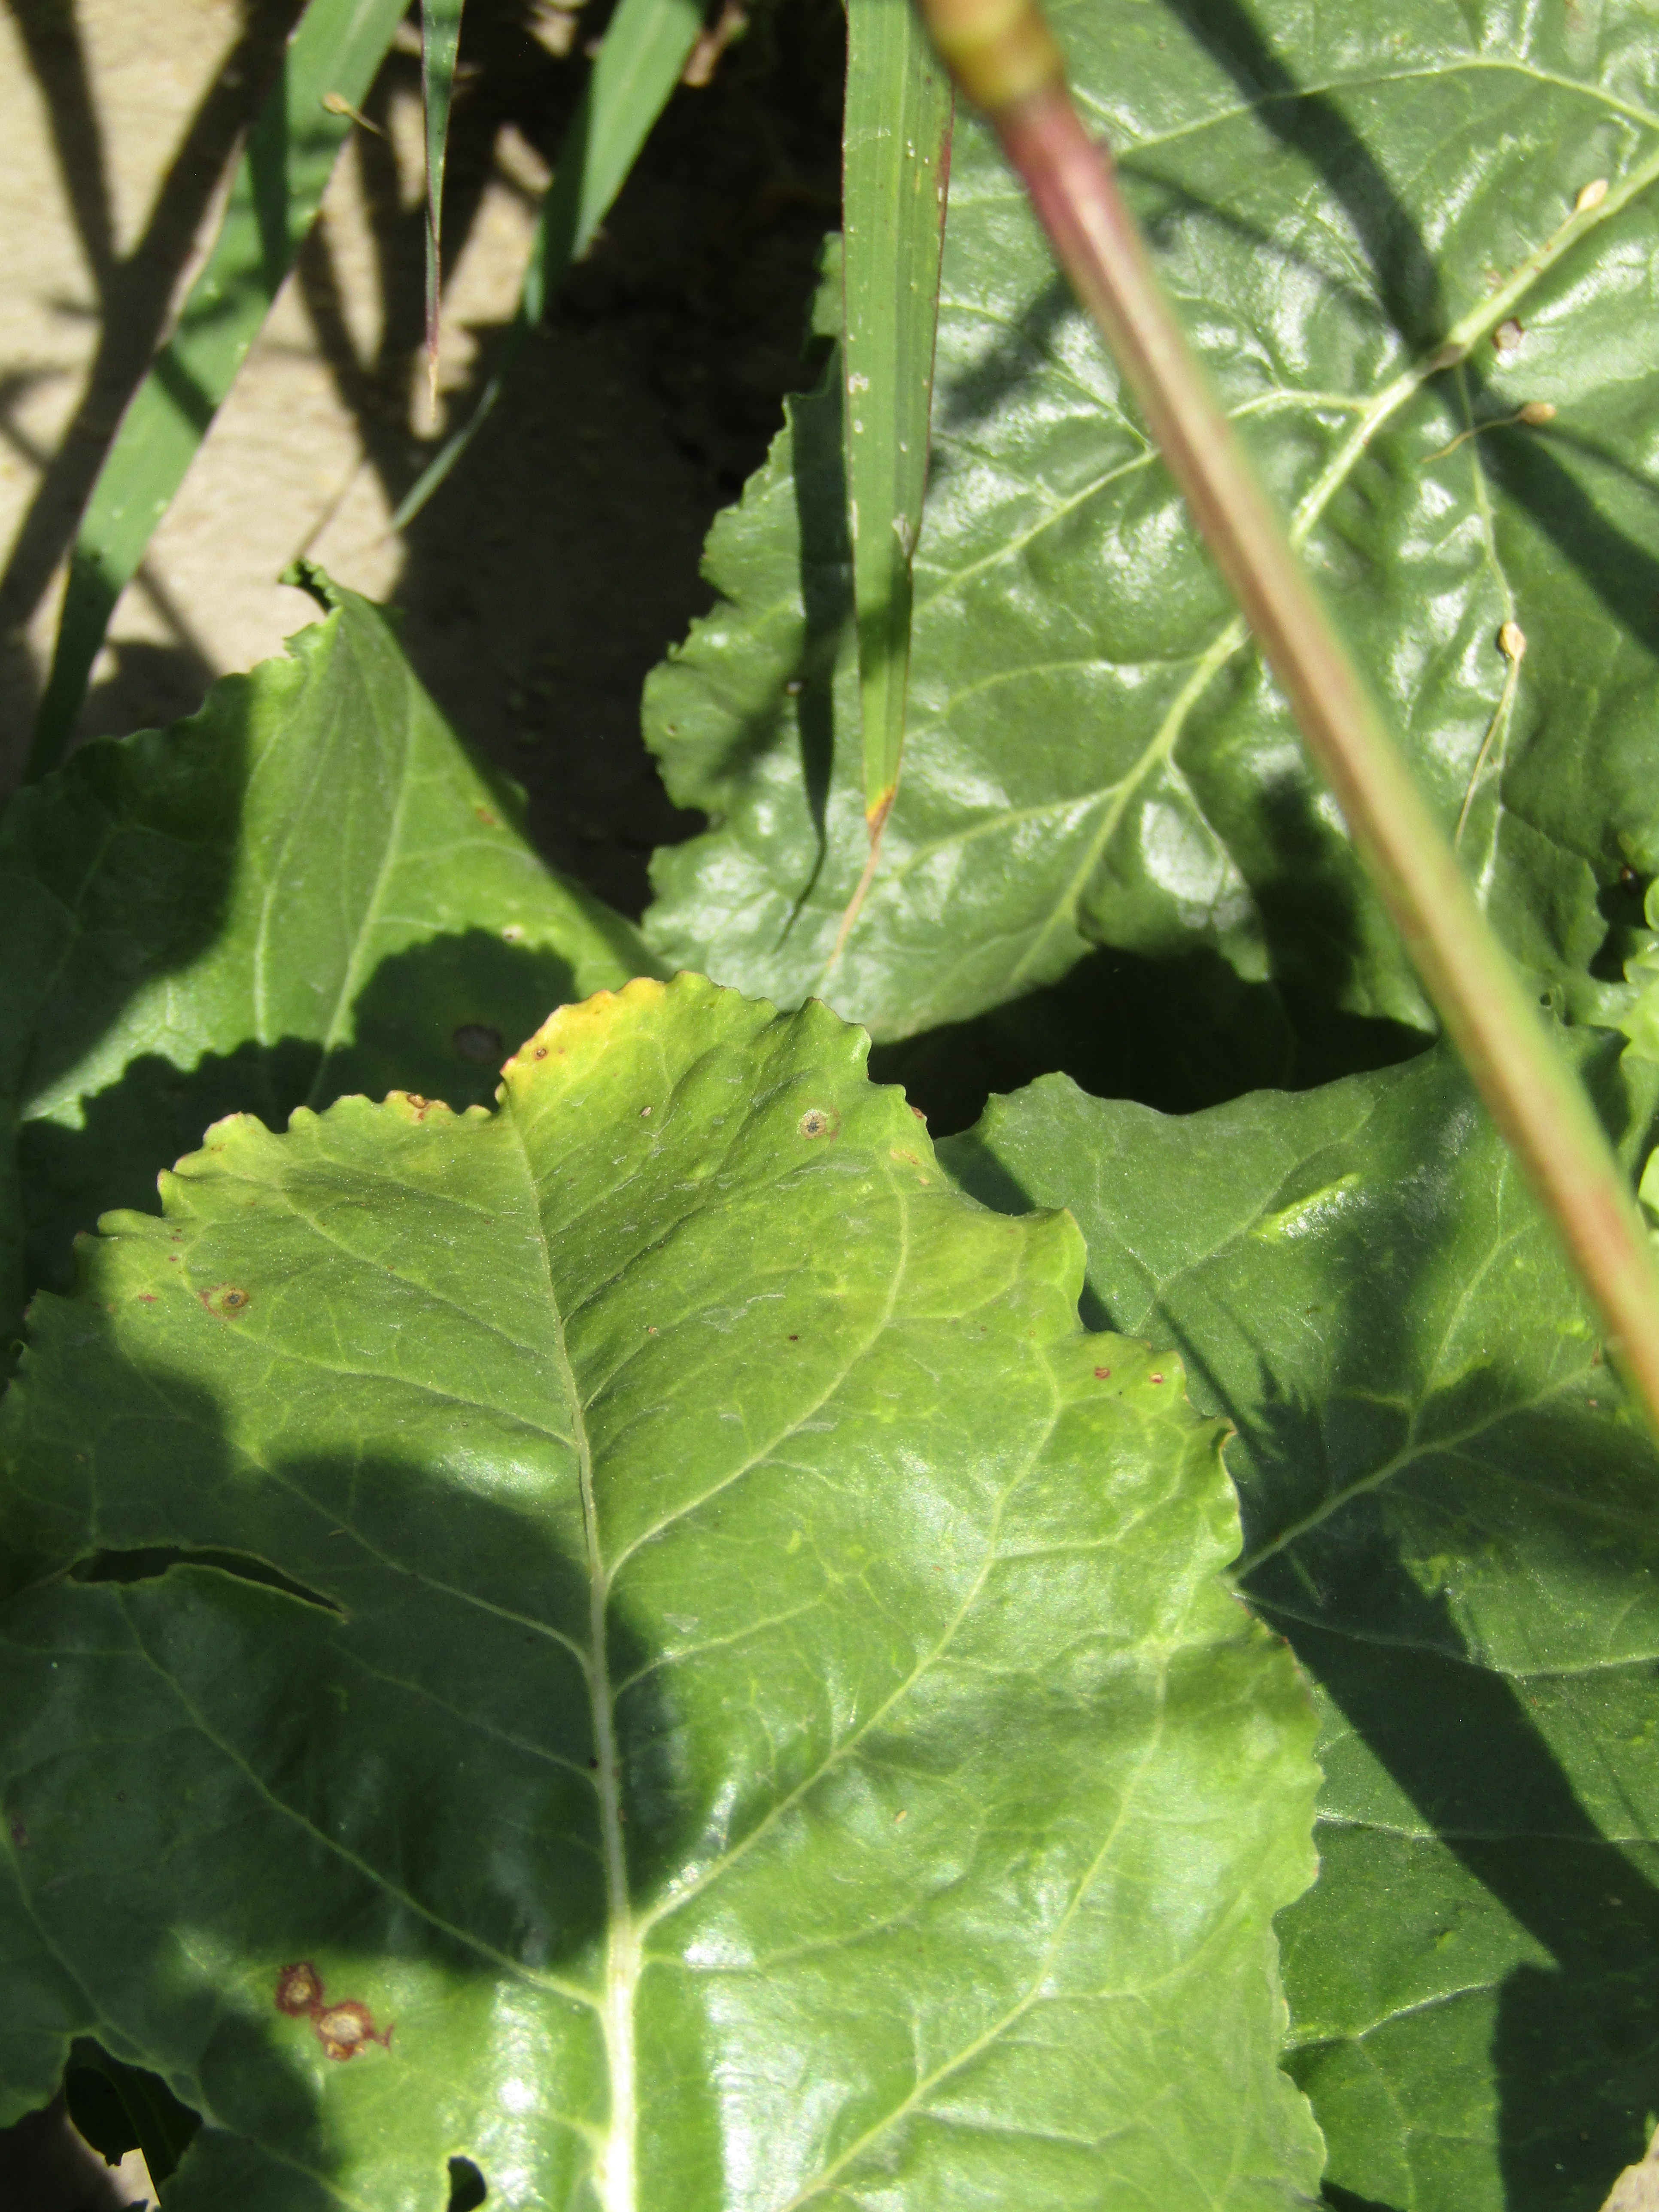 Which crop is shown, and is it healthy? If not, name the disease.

beet, cercospora
